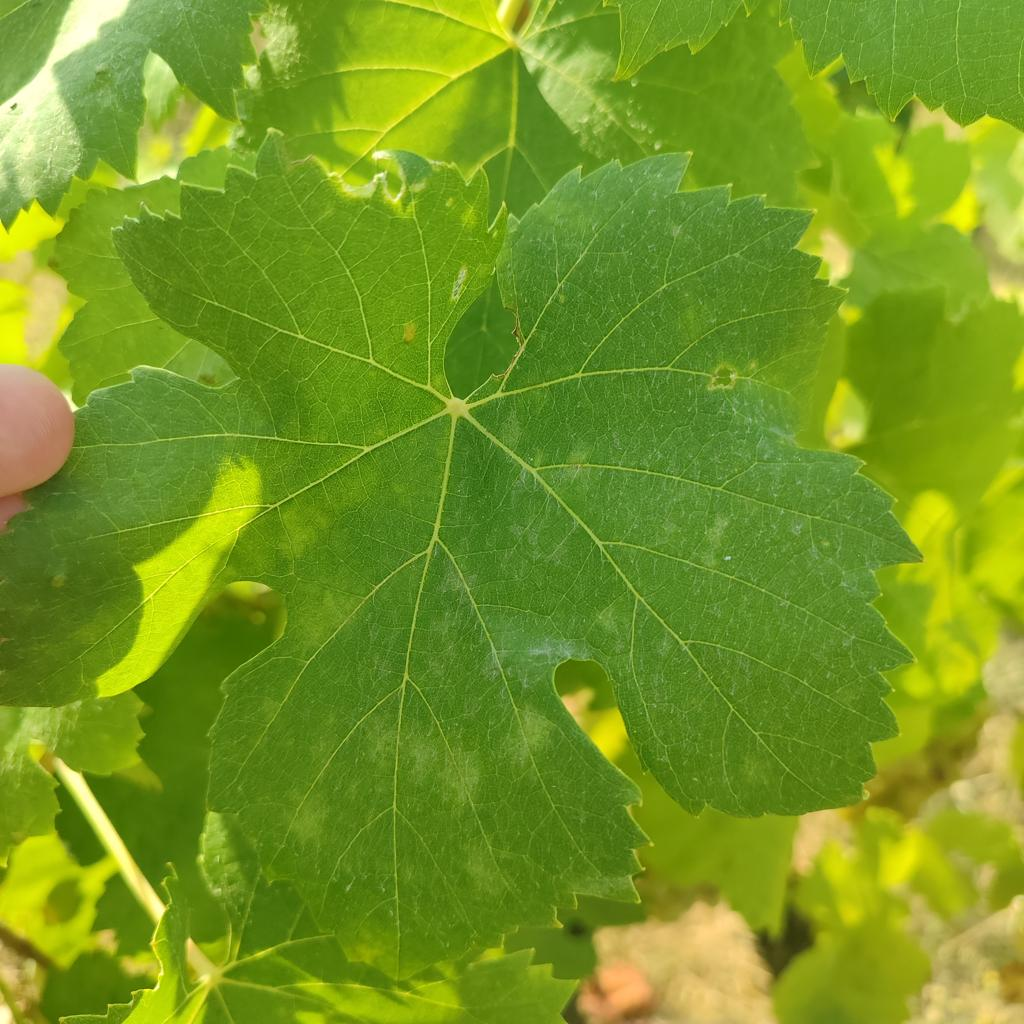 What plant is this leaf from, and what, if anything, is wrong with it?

grapevine, powdery mildew
